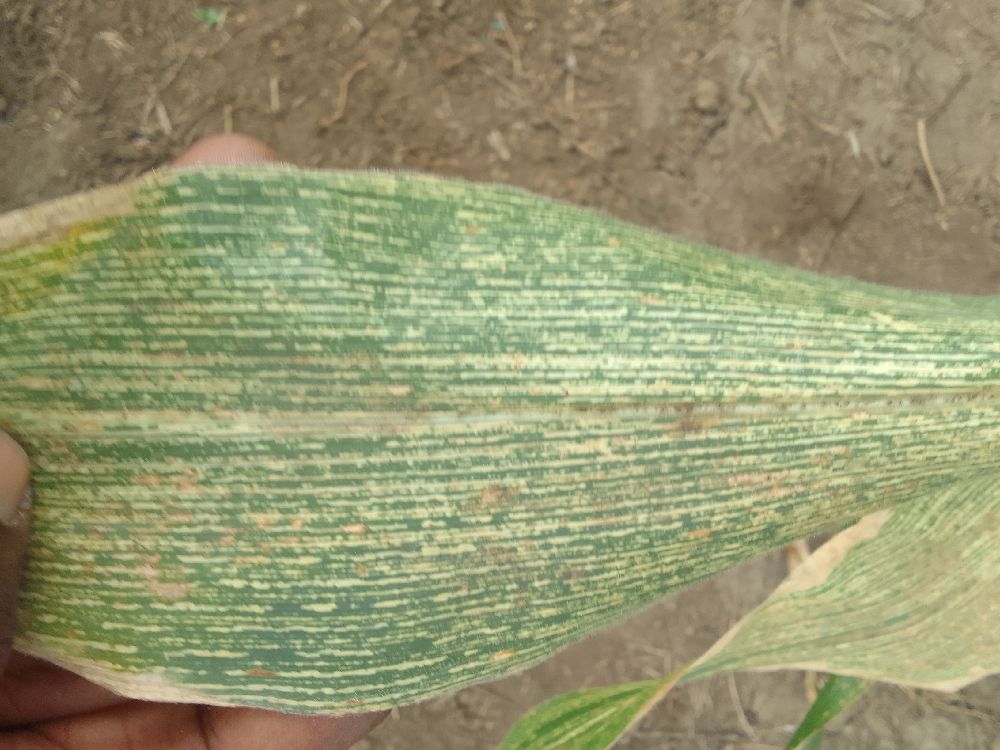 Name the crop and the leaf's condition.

maize, maize streak virus
